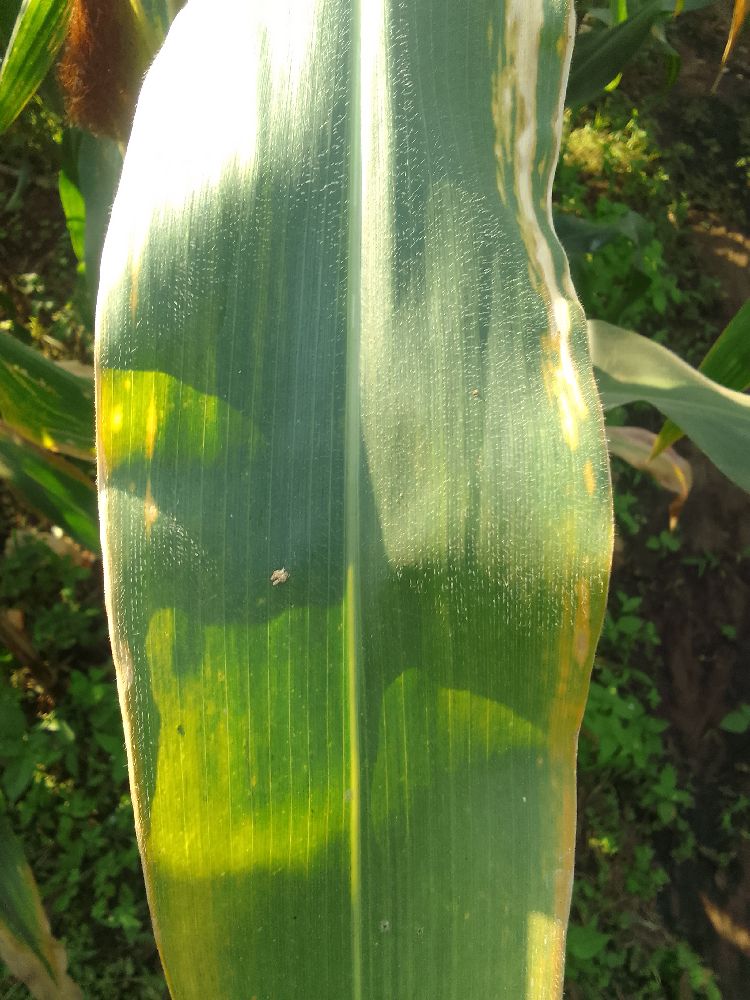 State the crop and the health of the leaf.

maize, maize lethal necrosis
